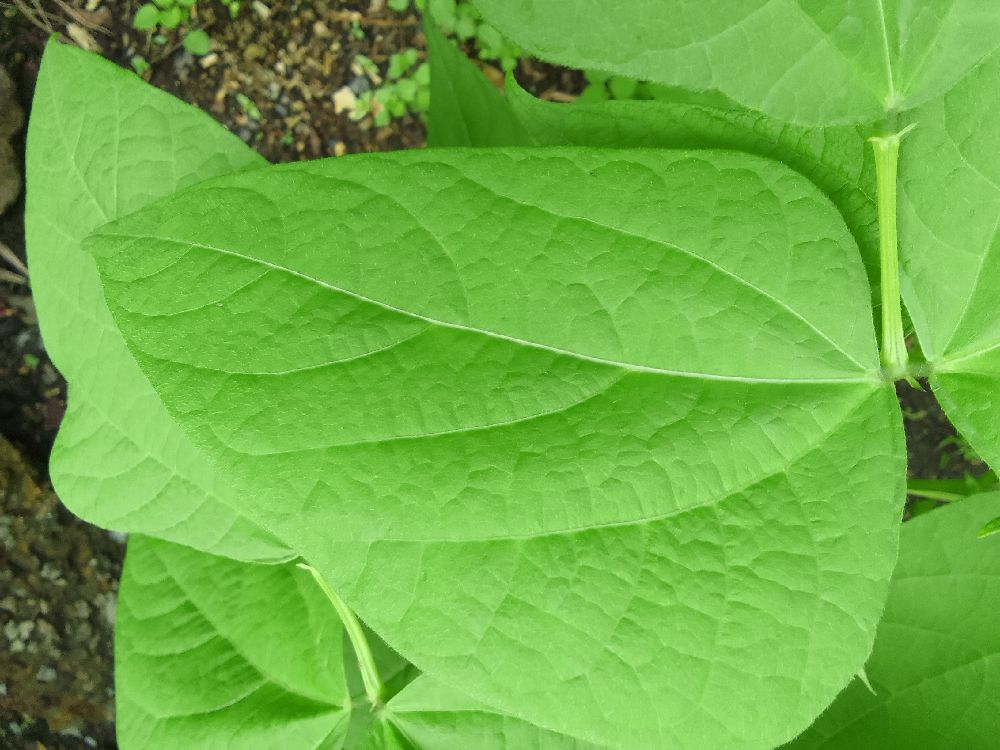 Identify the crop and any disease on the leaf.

common bean, healthy
